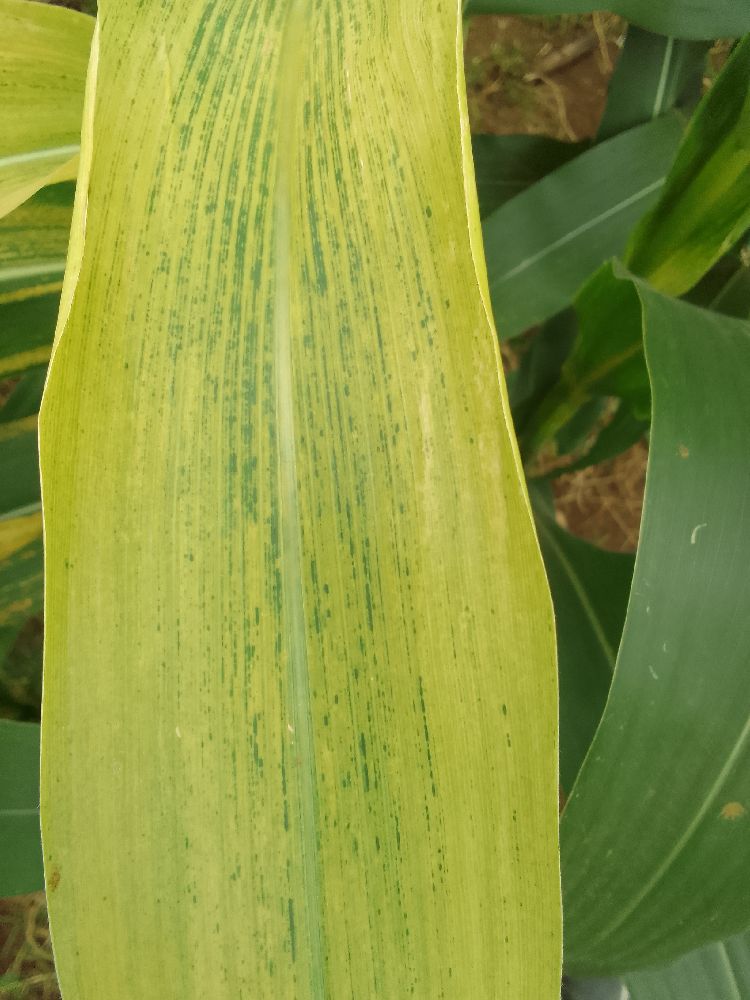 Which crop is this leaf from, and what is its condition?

maize, maize lethal necrosis
